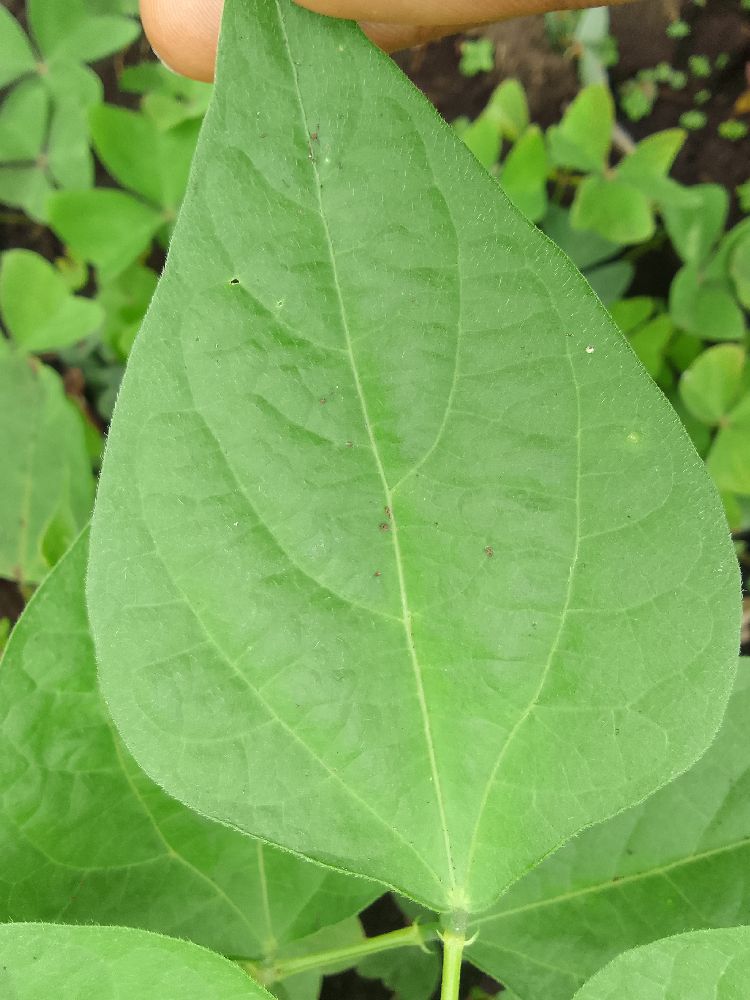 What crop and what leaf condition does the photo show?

common bean, healthy
